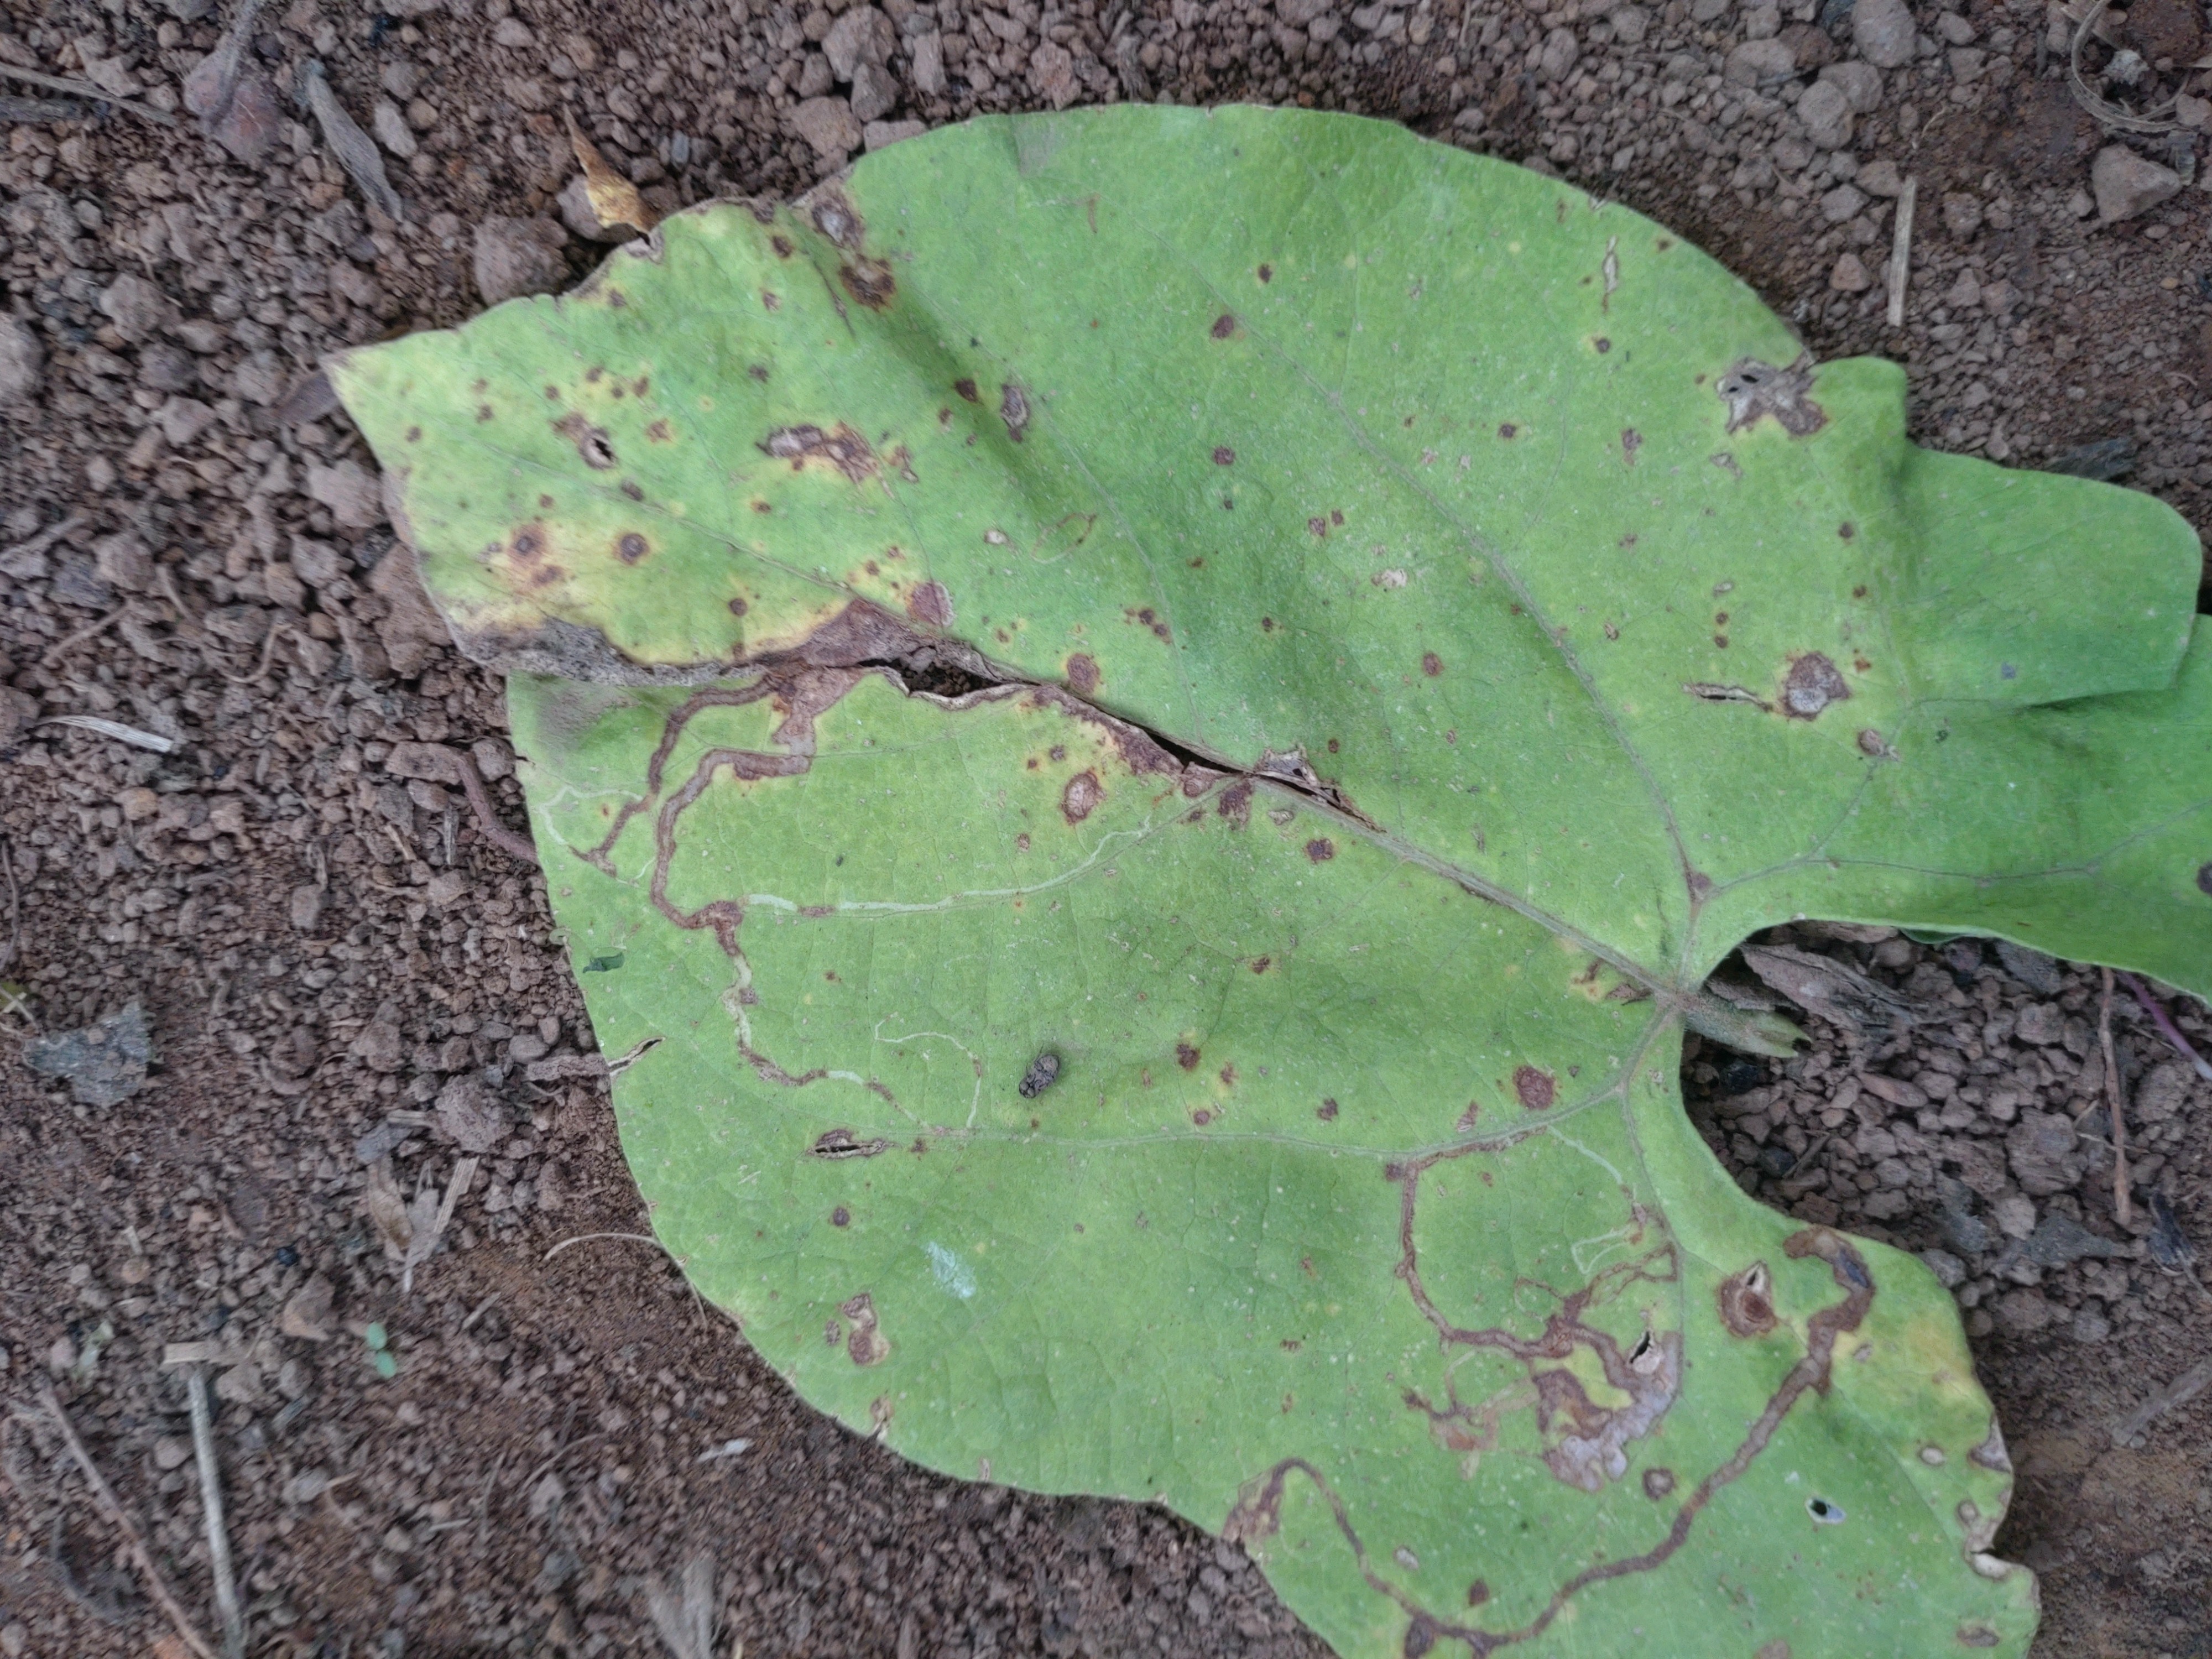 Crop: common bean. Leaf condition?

anthracnose
